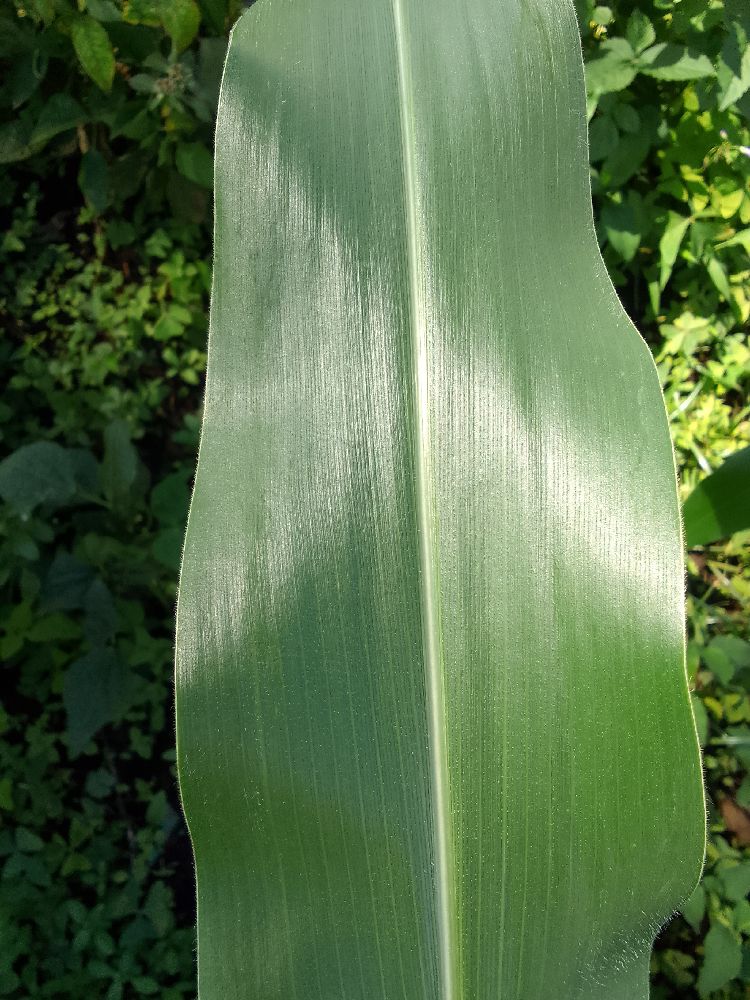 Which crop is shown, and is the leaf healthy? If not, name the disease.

maize, healthy
